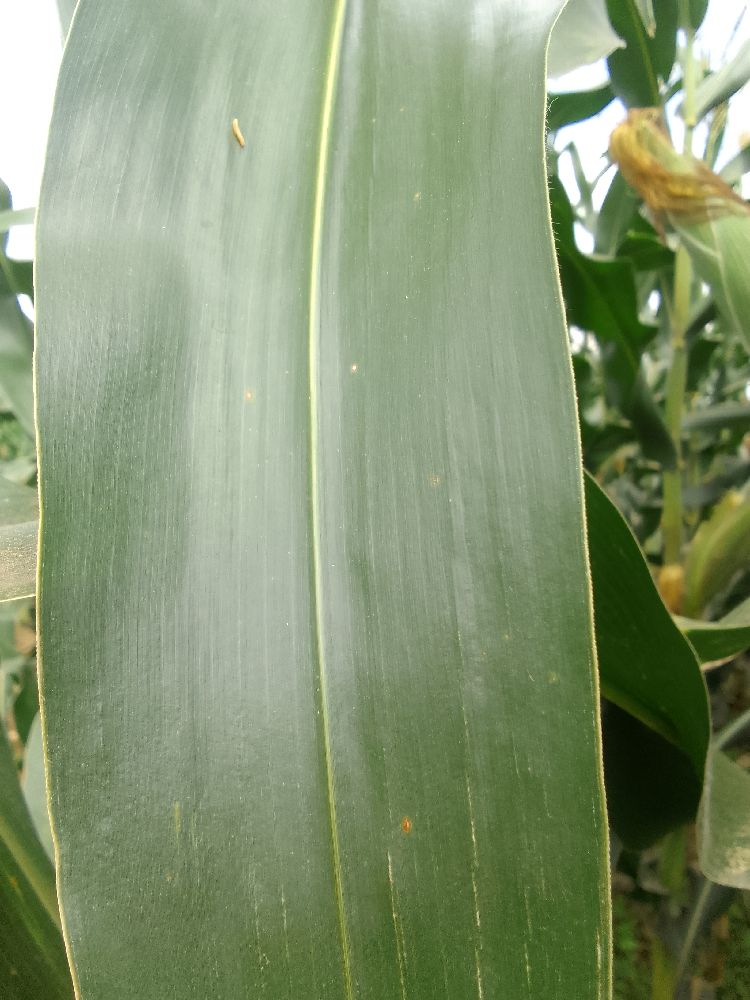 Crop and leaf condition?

maize, healthy
